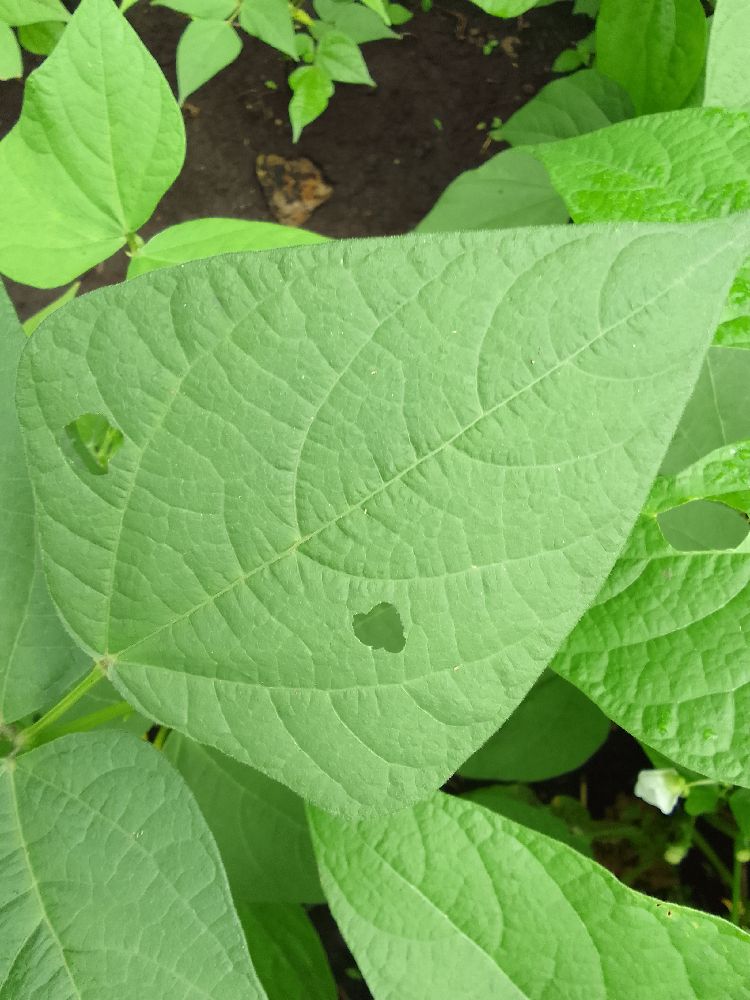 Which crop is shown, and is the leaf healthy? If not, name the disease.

common bean, healthy
